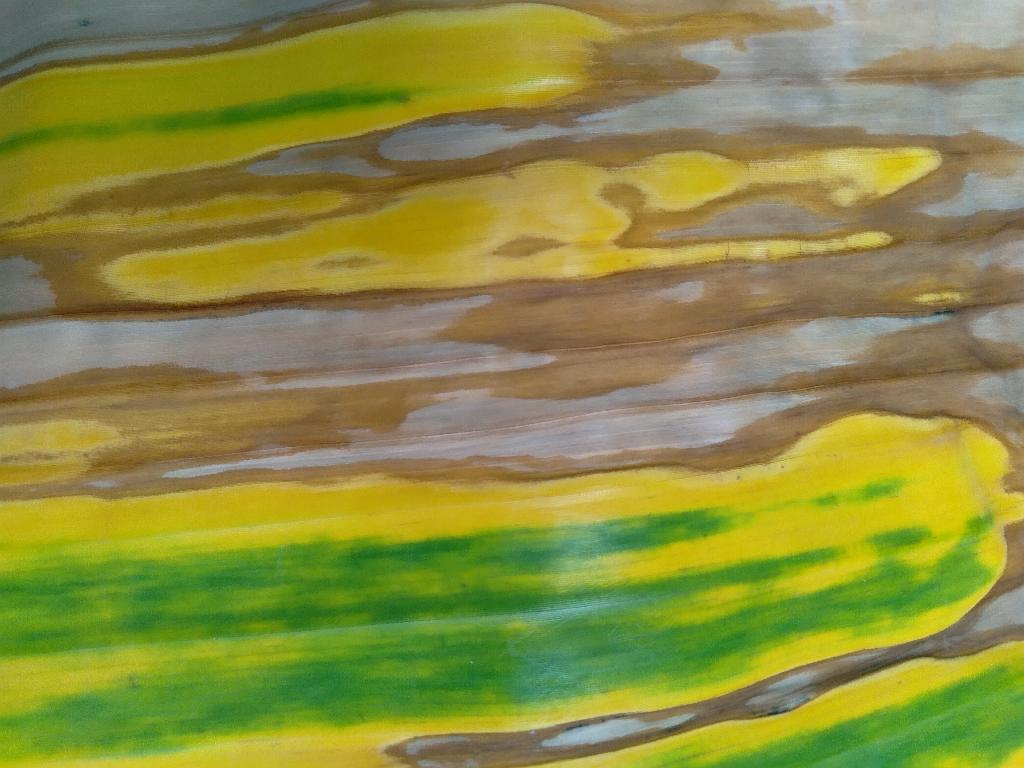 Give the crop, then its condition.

banana, fusarium wilt race 1
